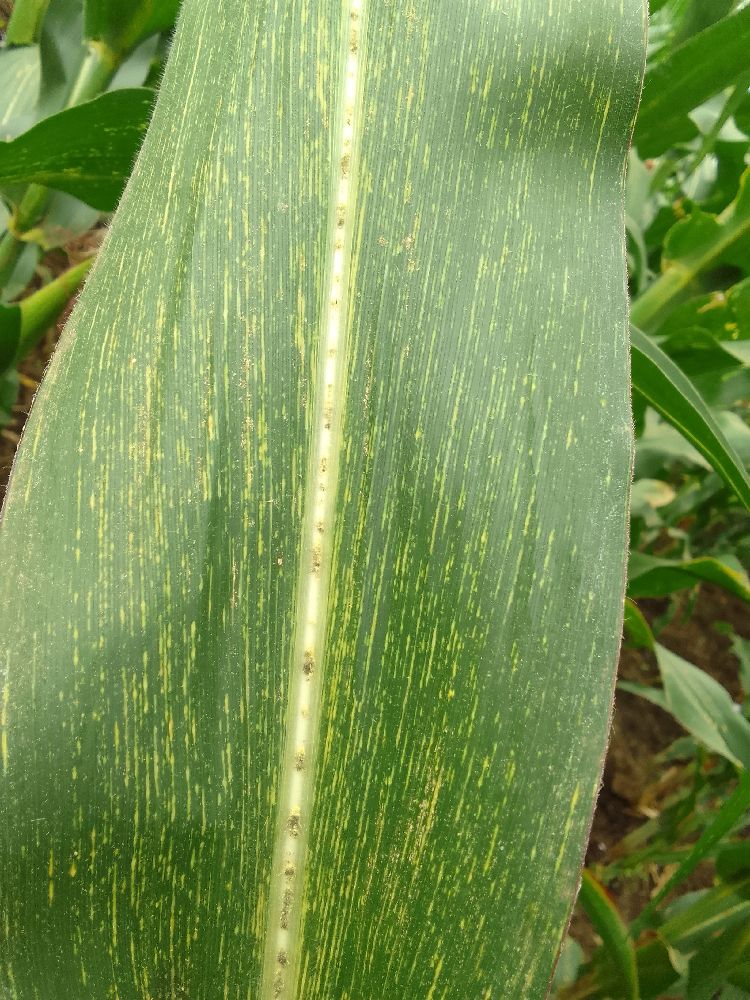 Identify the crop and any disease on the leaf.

maize, maize streak virus
